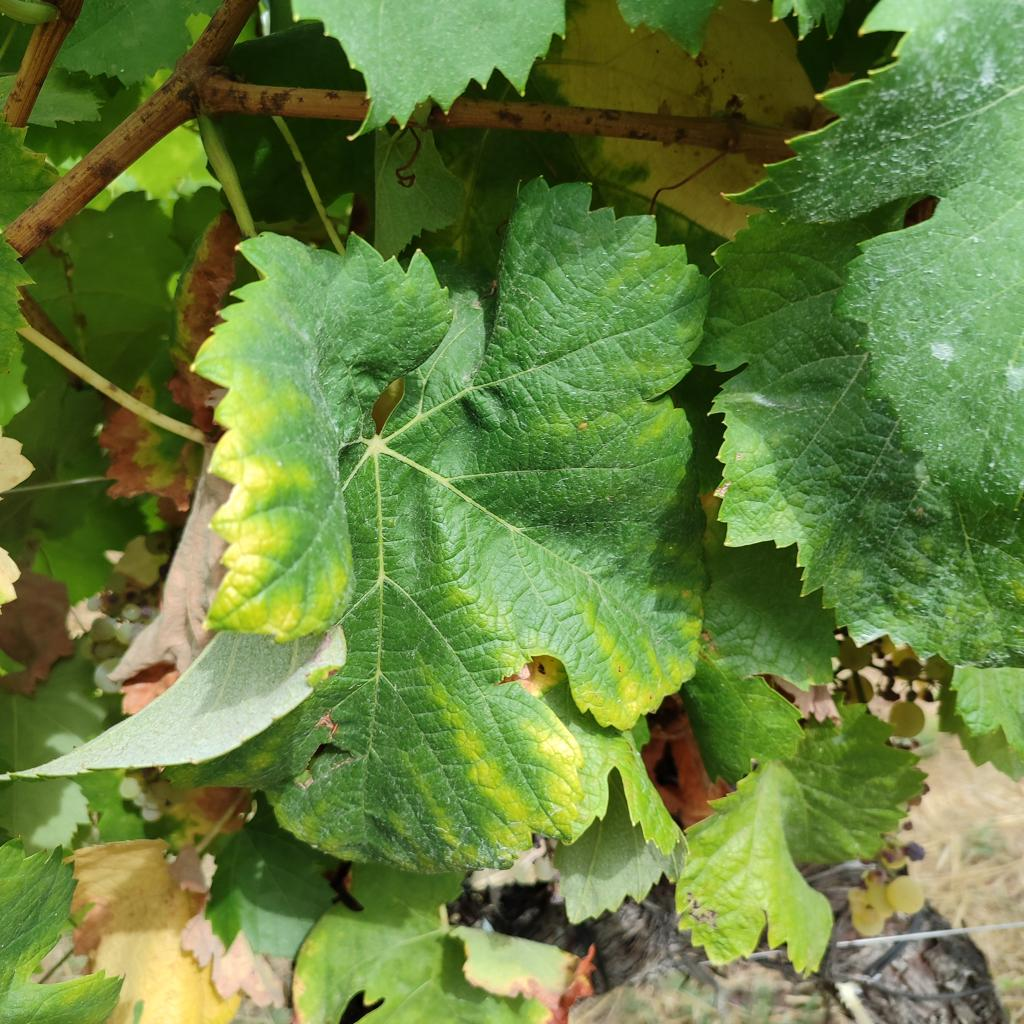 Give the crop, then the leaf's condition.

grapevine, esca complex
